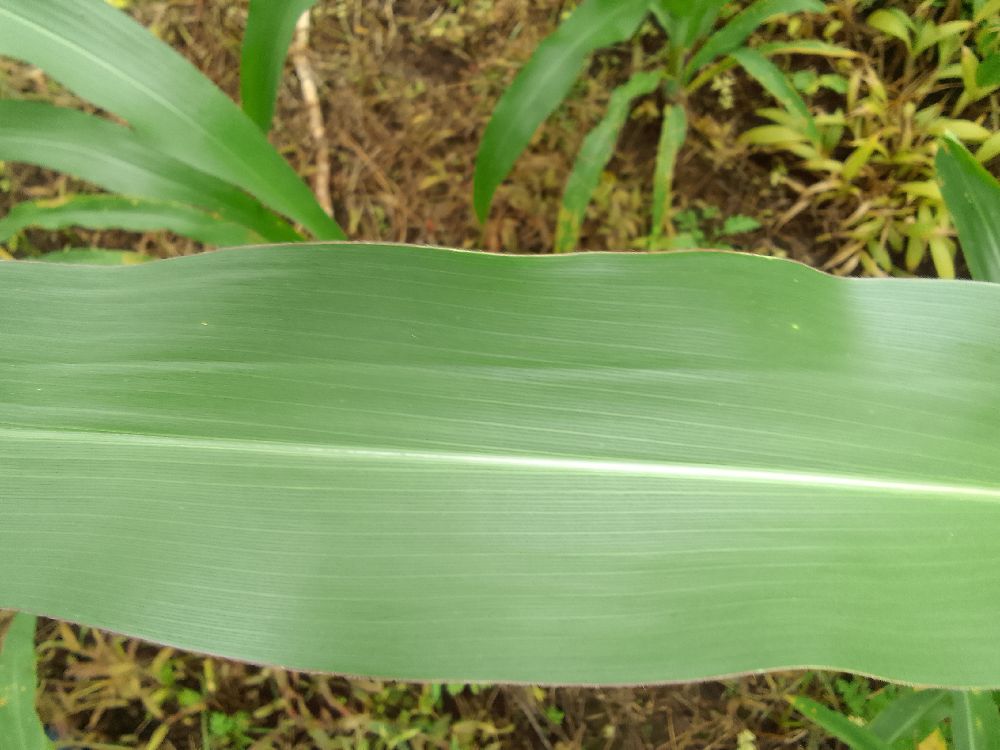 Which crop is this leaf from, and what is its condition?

maize, healthy
